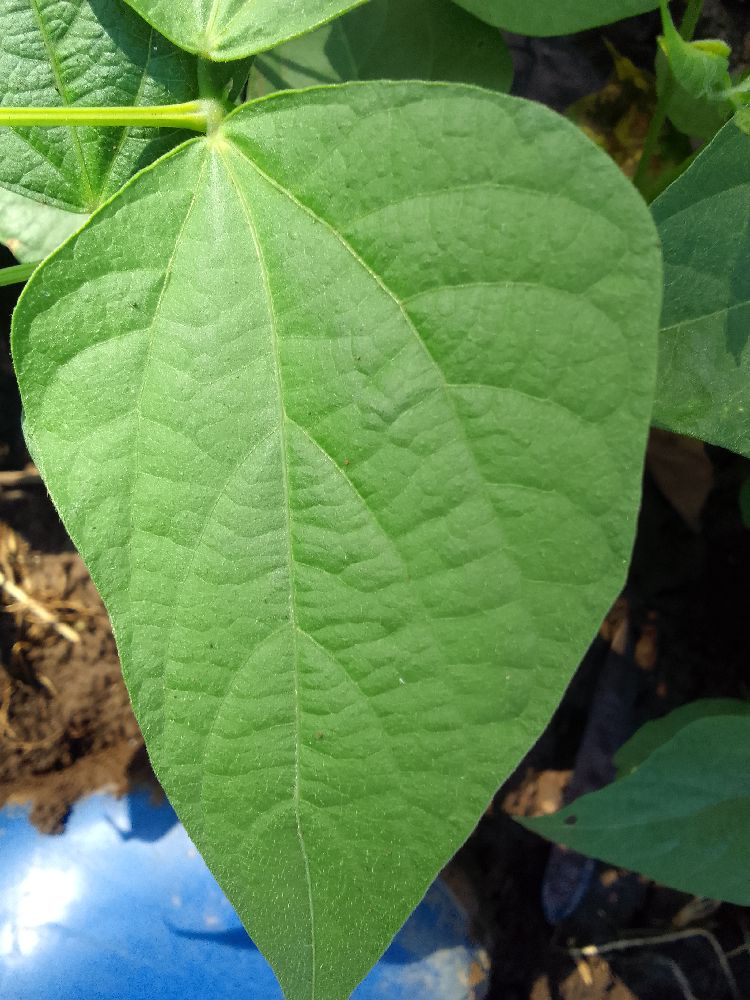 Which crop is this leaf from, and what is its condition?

common bean, healthy
